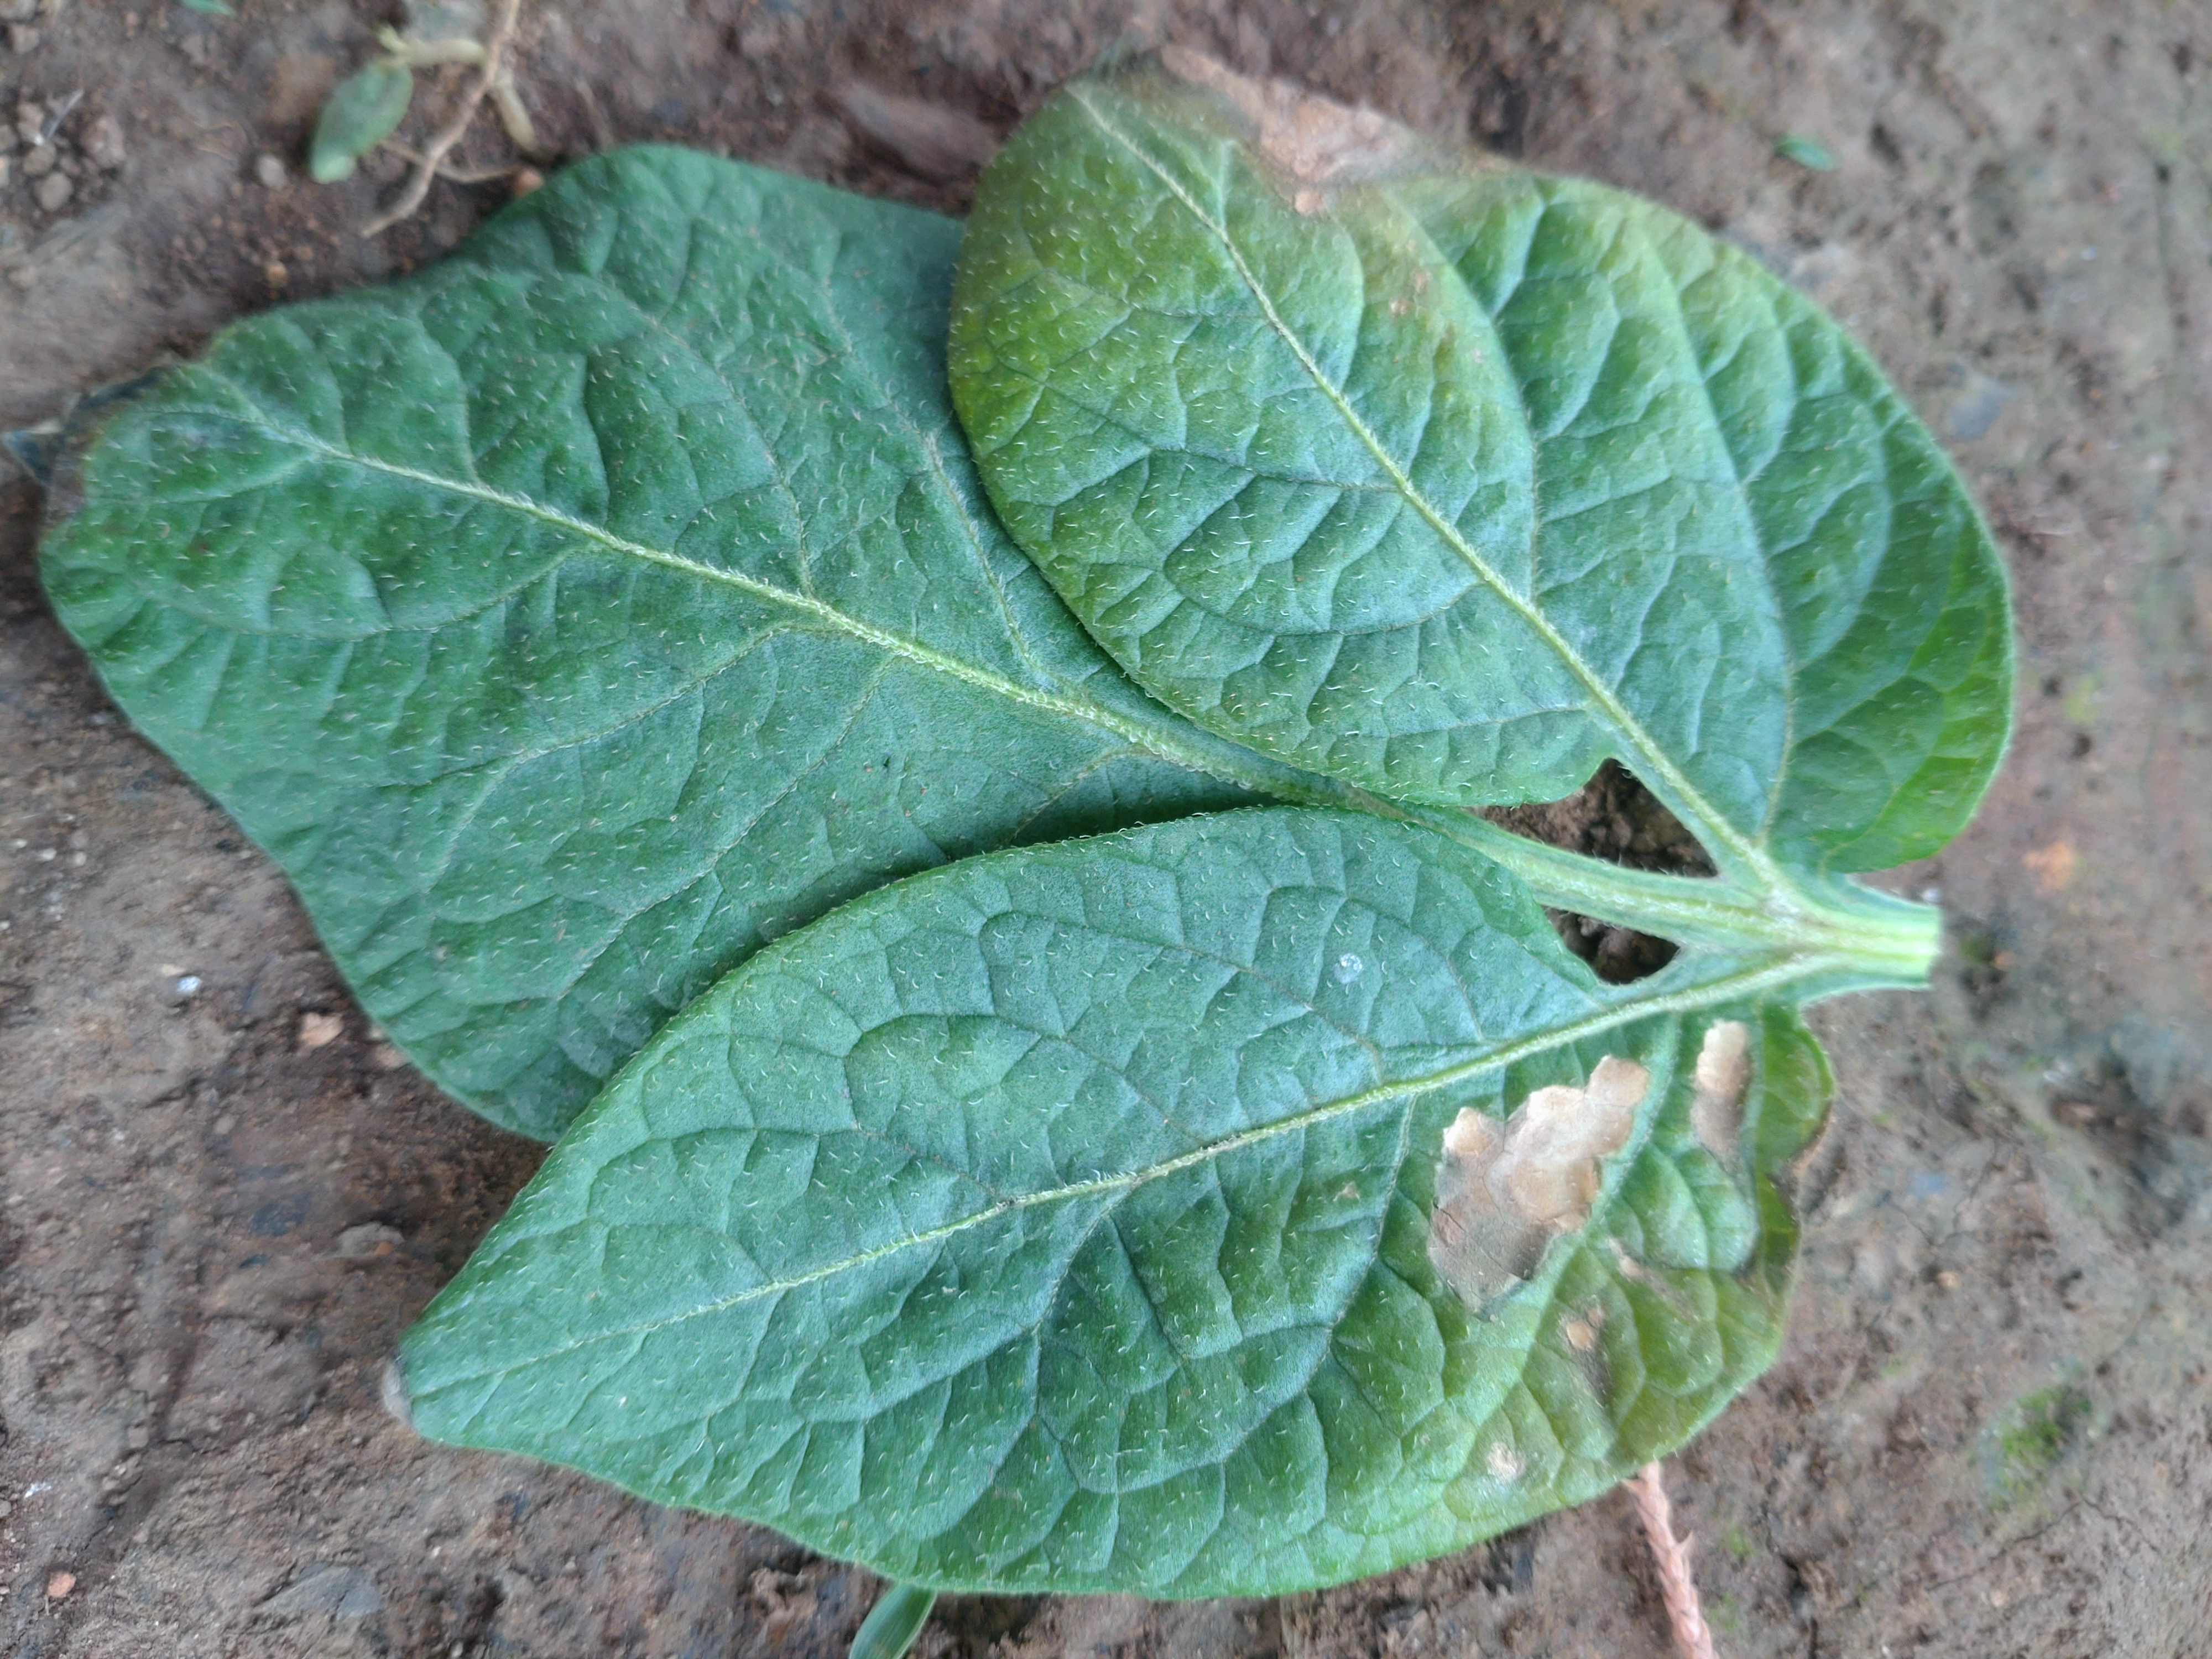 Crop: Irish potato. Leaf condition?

early blight
